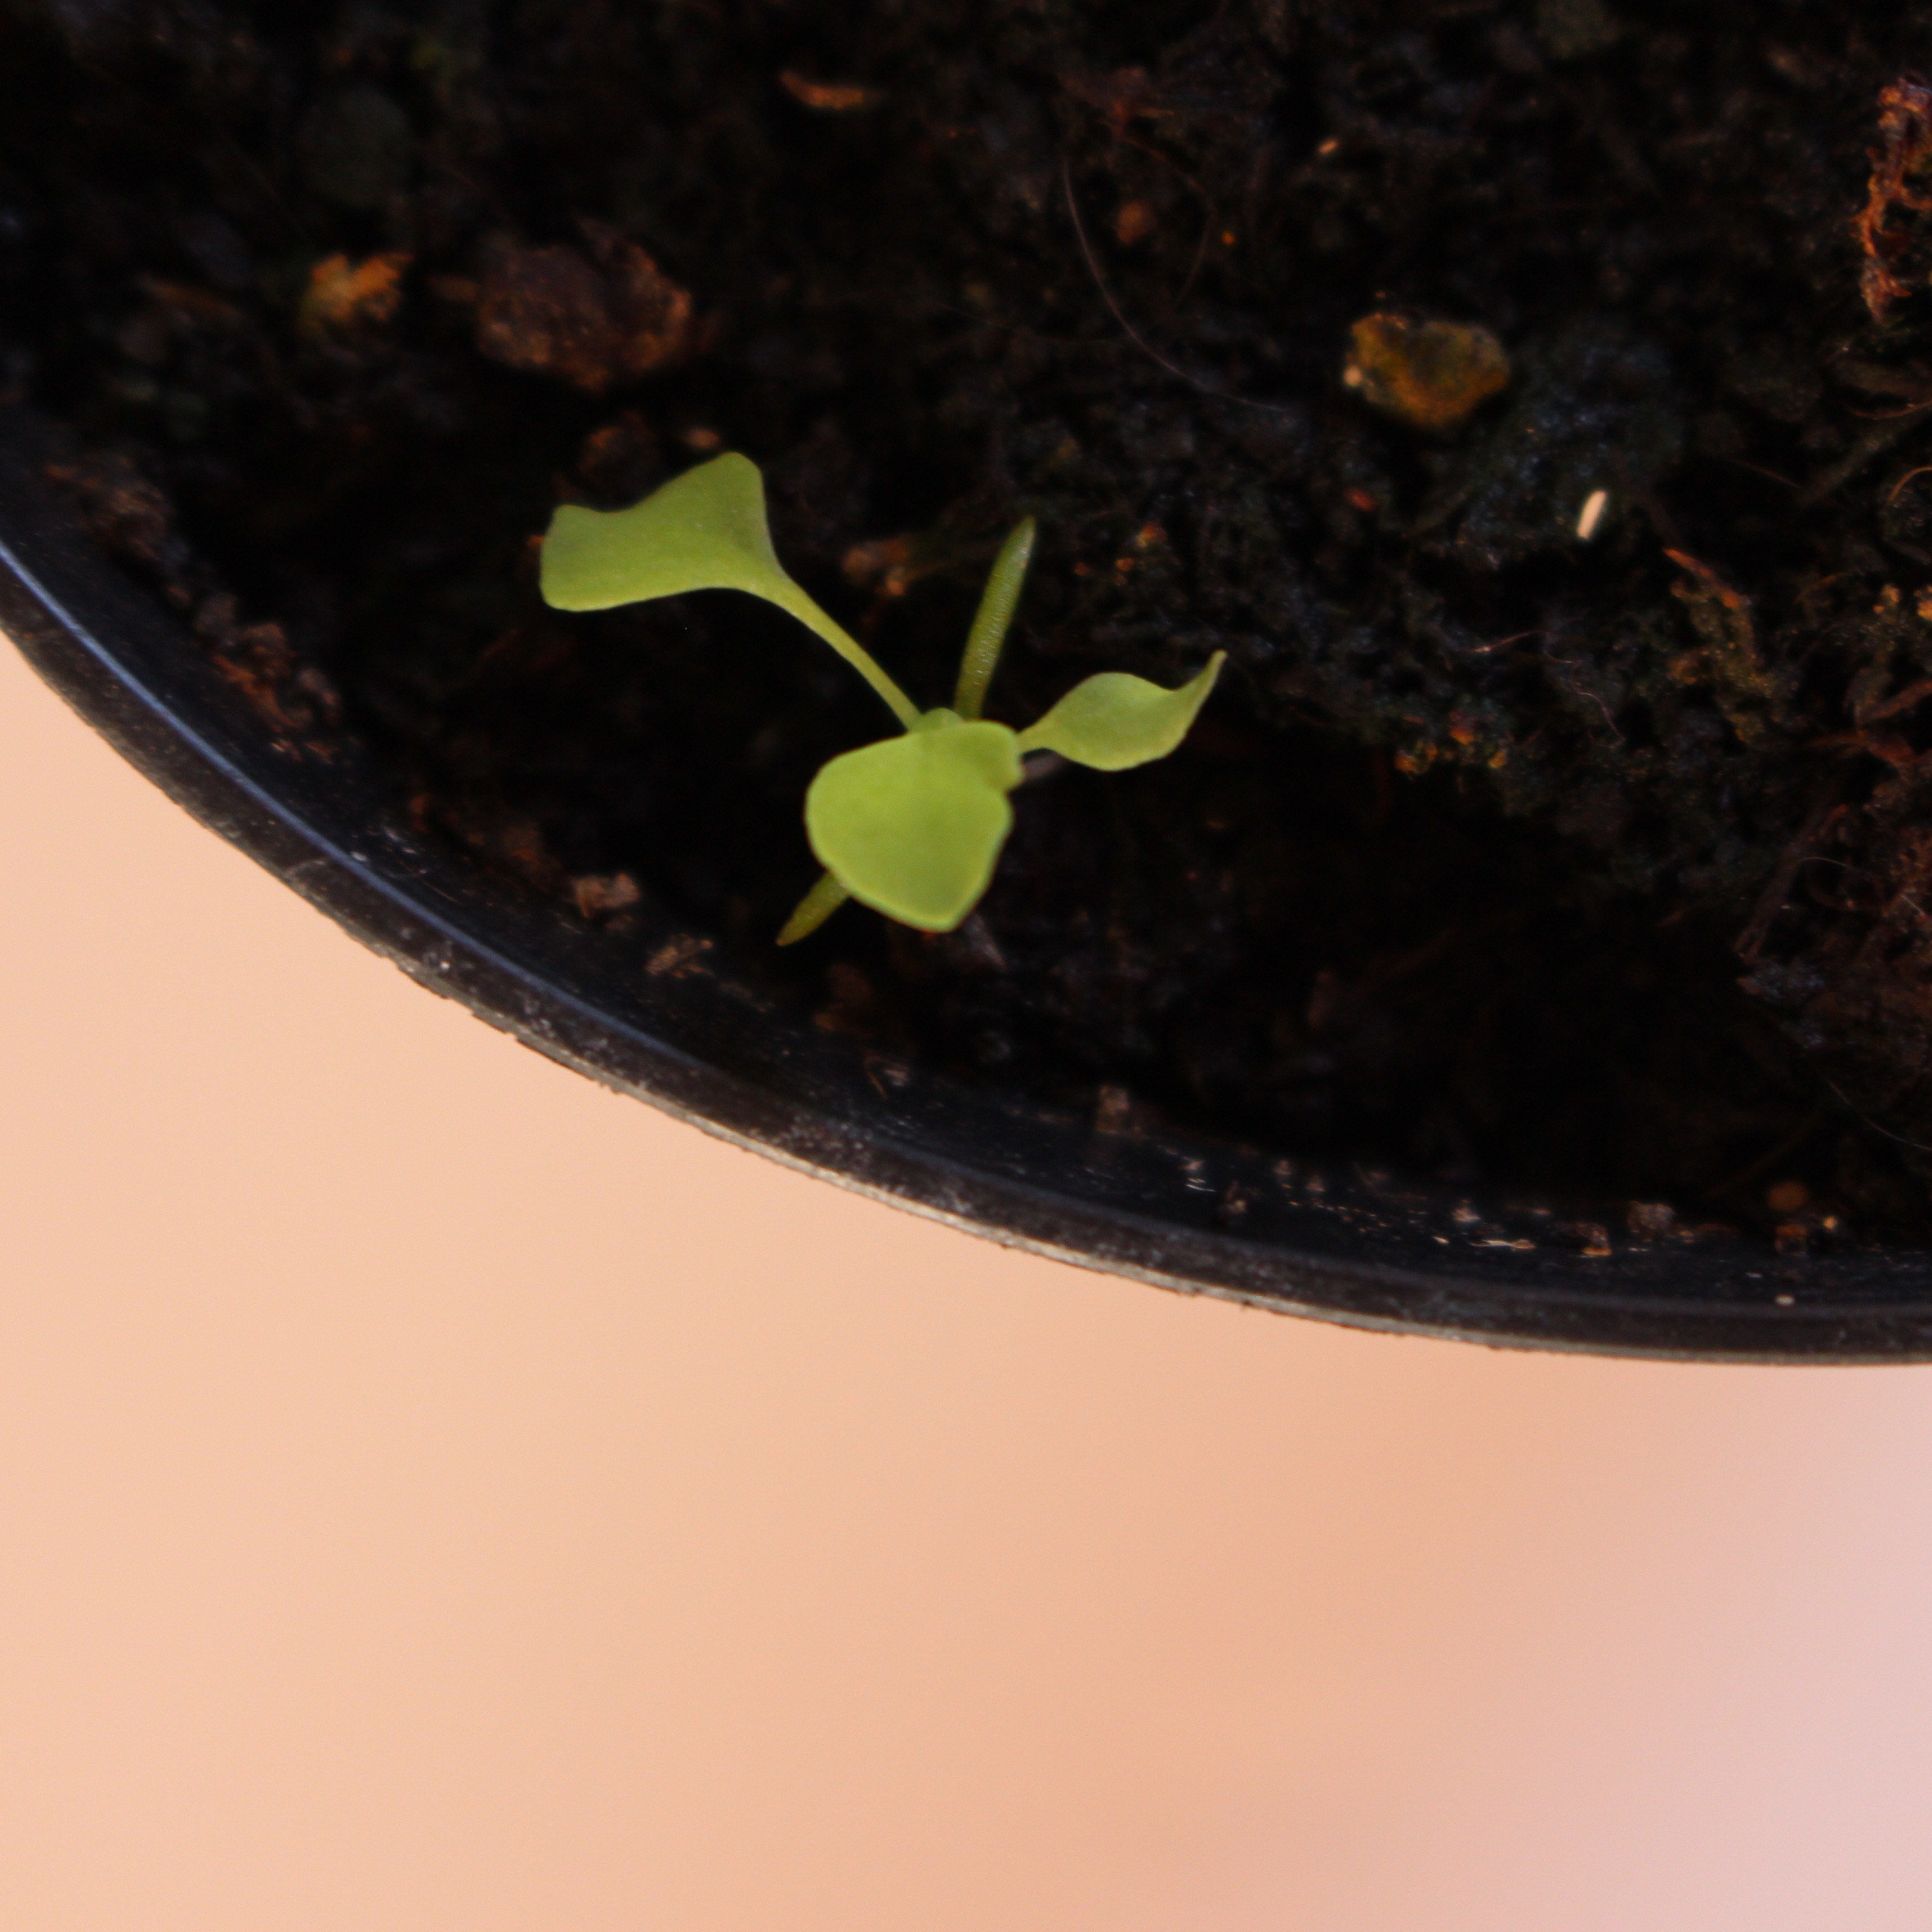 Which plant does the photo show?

Papaver rhoeas
